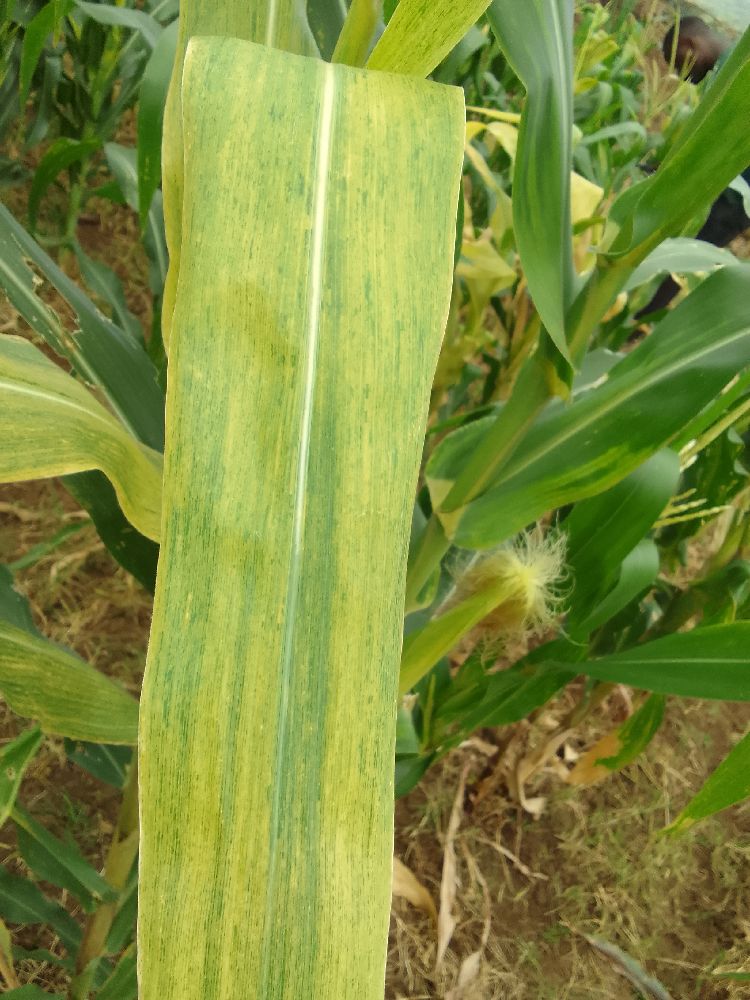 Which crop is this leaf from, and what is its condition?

maize, maize lethal necrosis
